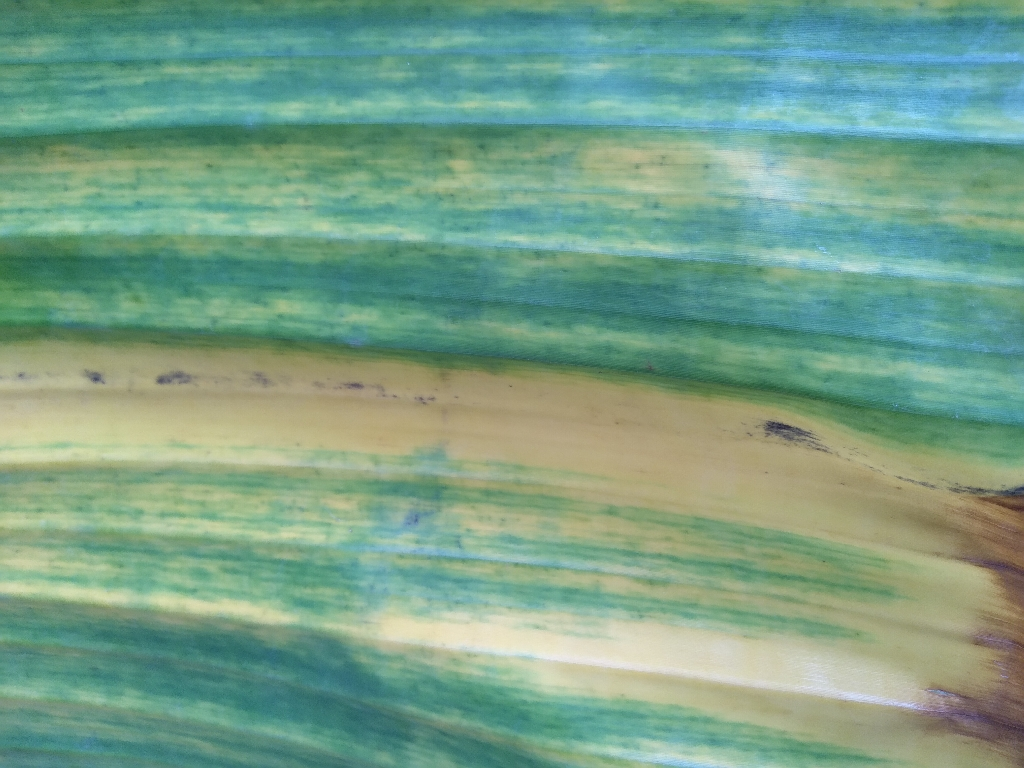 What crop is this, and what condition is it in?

banana, fusarium wilt race 1
